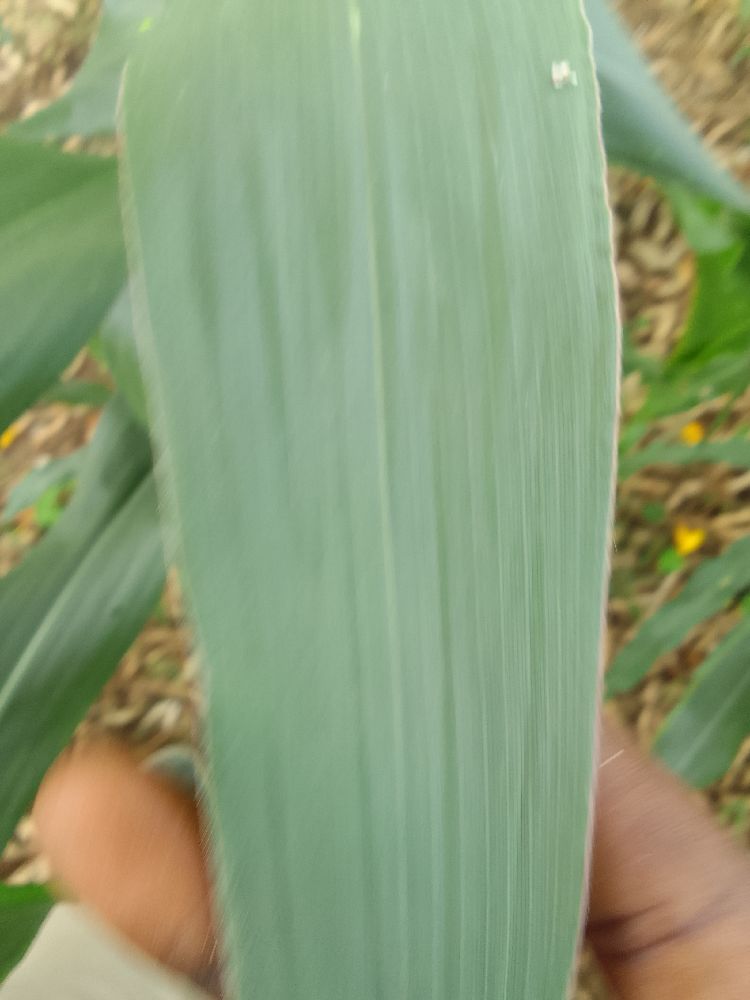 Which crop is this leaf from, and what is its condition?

maize, healthy
